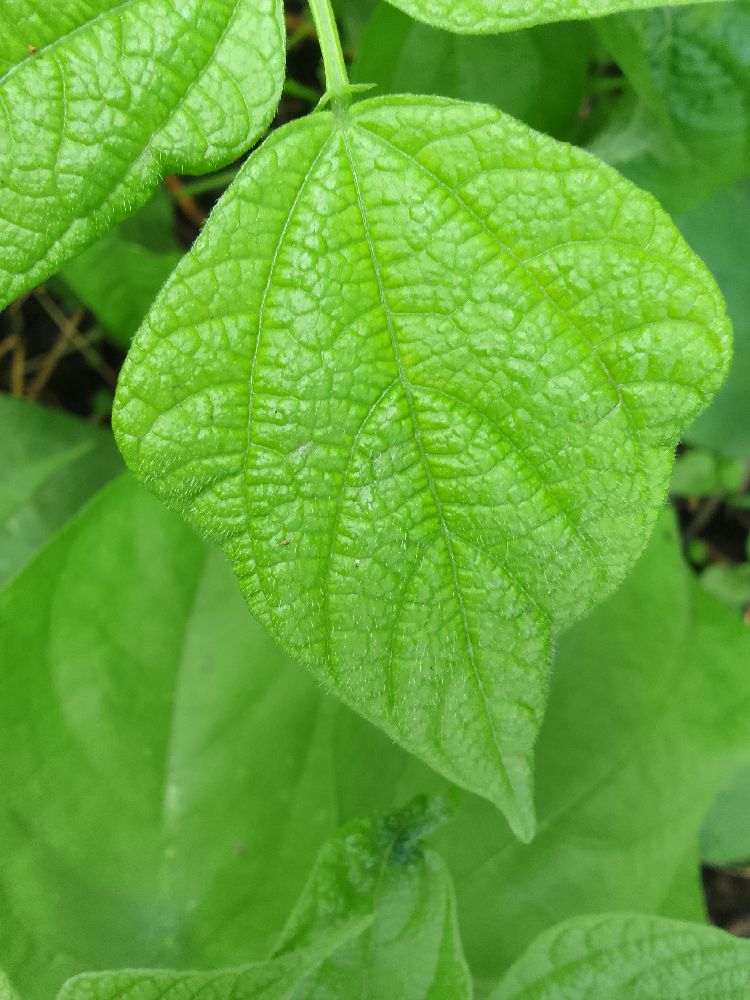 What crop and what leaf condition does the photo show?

common bean, healthy
